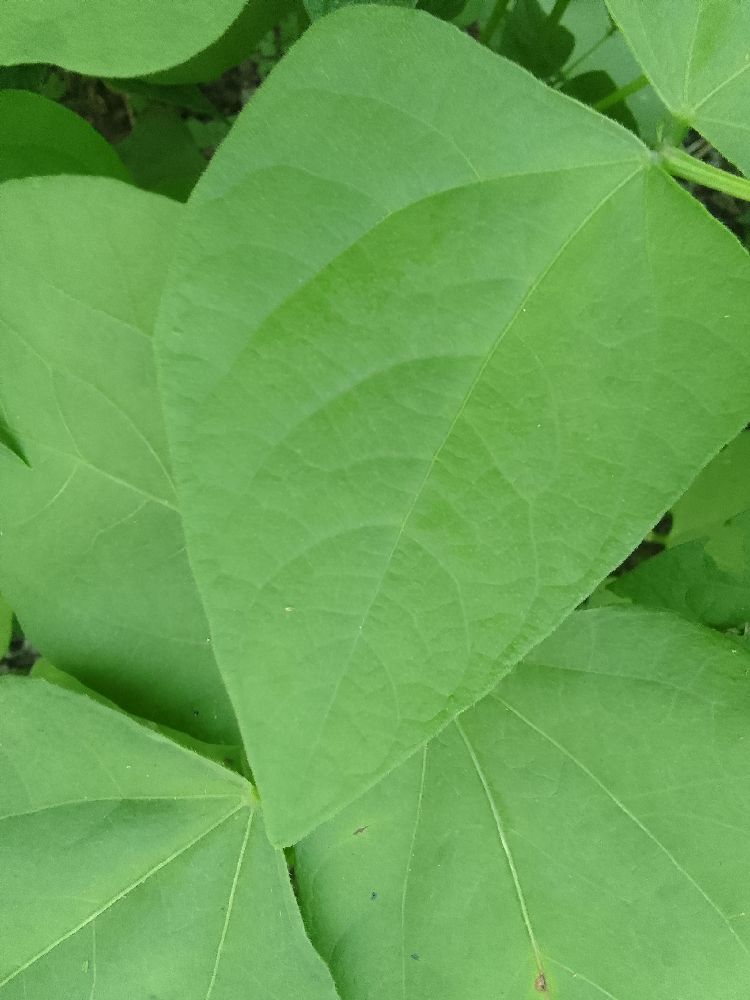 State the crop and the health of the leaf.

common bean, healthy
